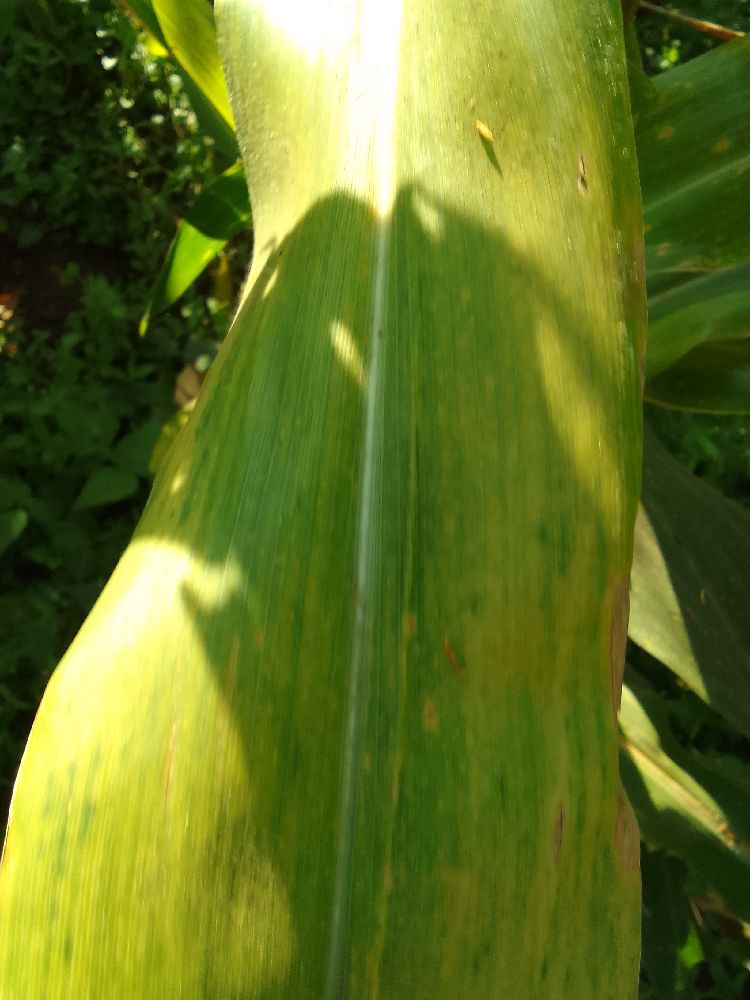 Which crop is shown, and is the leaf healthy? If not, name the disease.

maize, maize lethal necrosis
